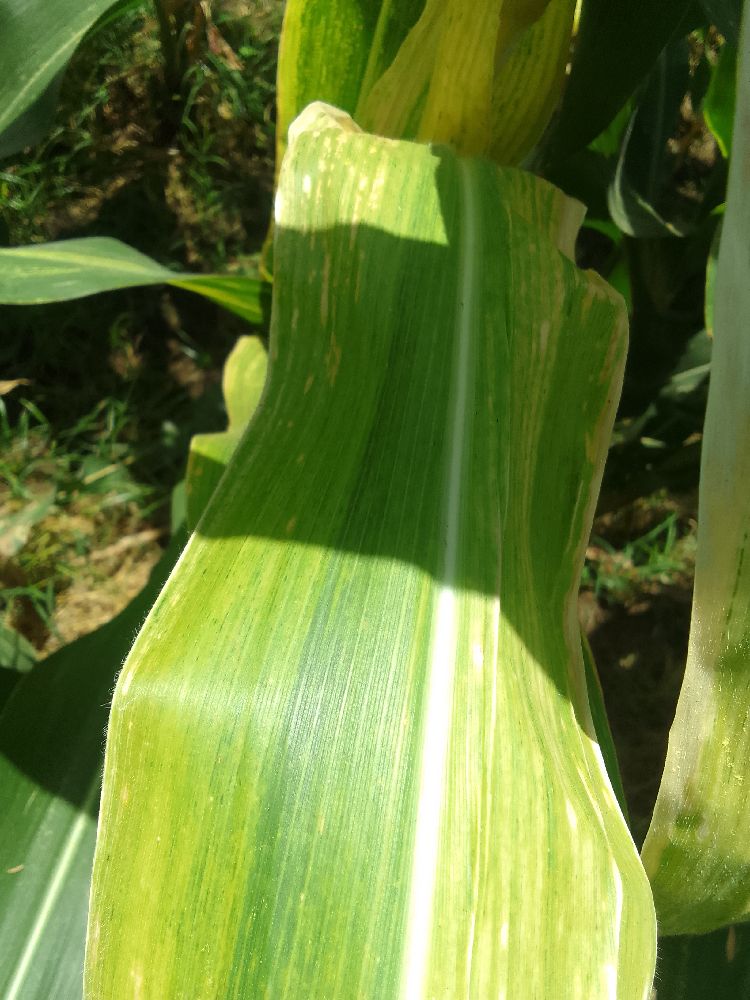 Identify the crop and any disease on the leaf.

maize, maize lethal necrosis
